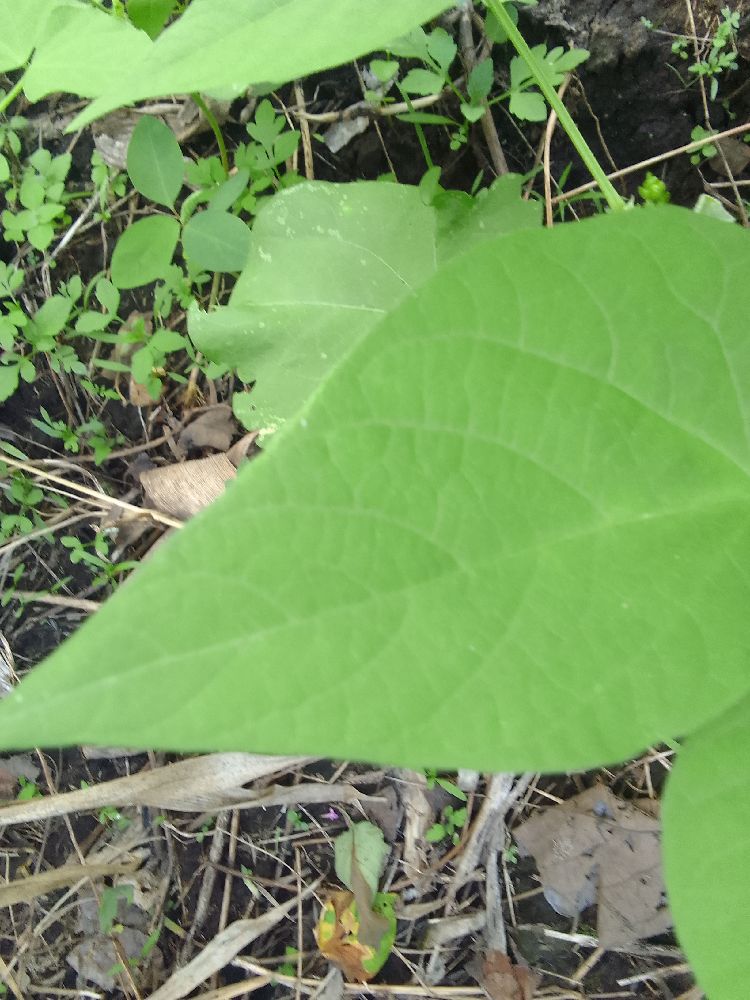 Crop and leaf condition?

common bean, healthy
